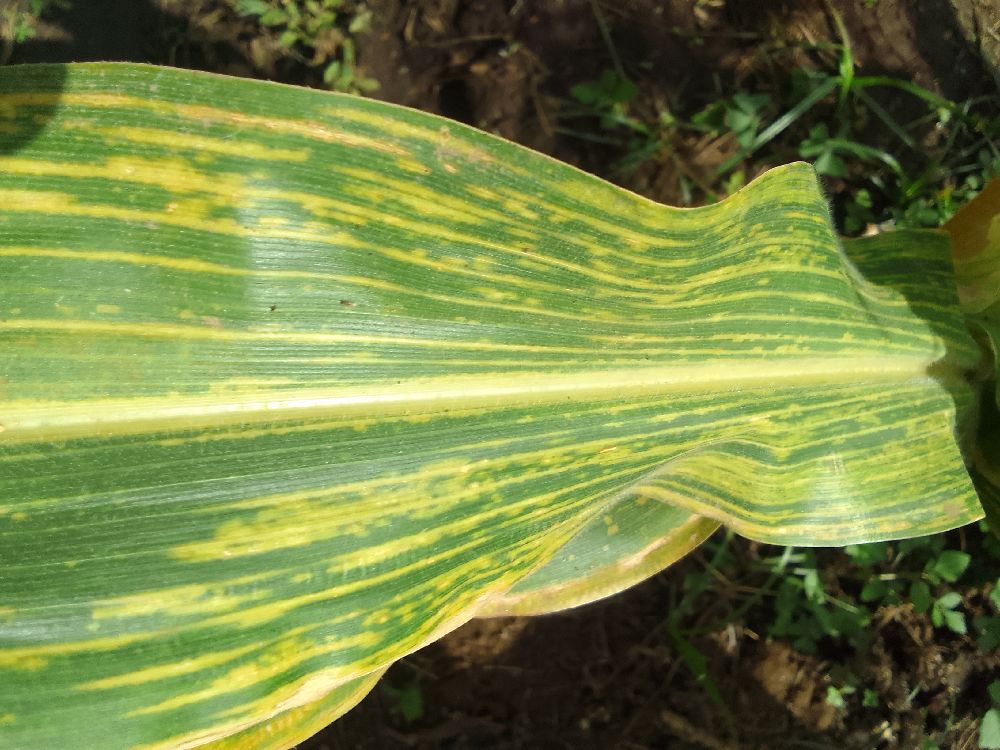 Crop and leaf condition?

maize, maize lethal necrosis
